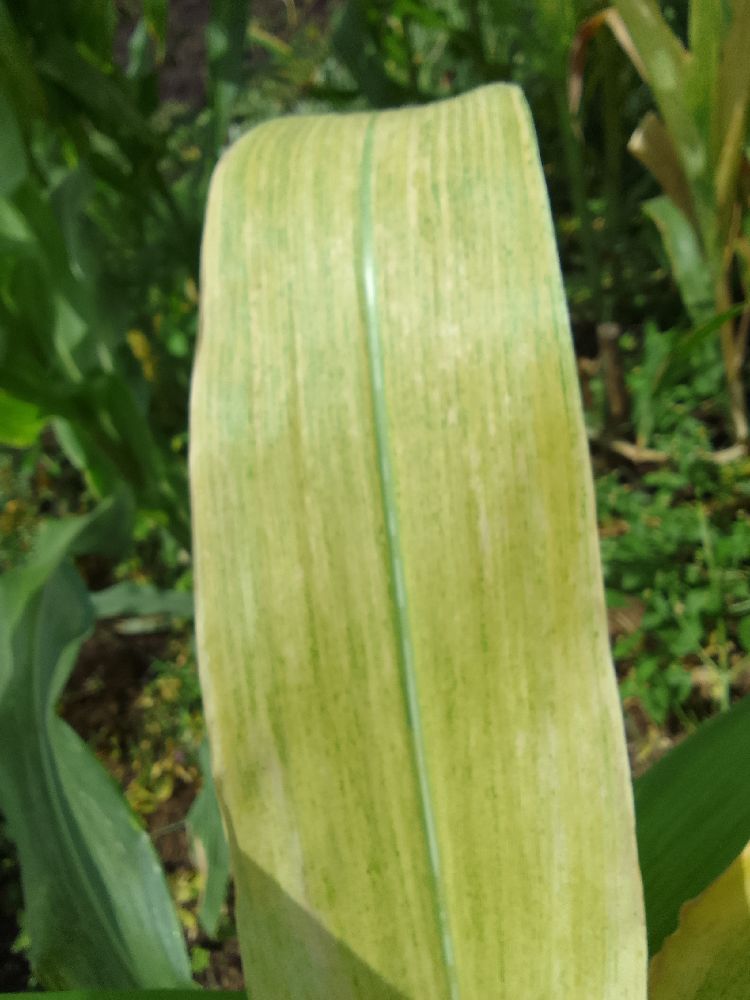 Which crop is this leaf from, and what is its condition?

maize, maize lethal necrosis
